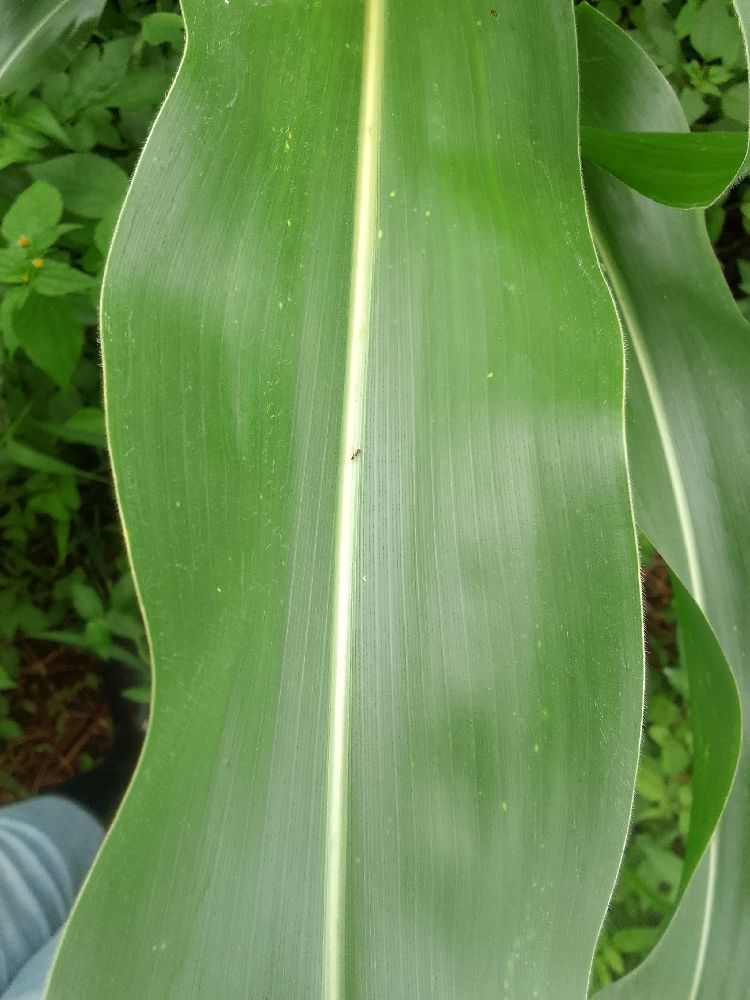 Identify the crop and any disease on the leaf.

maize, healthy
